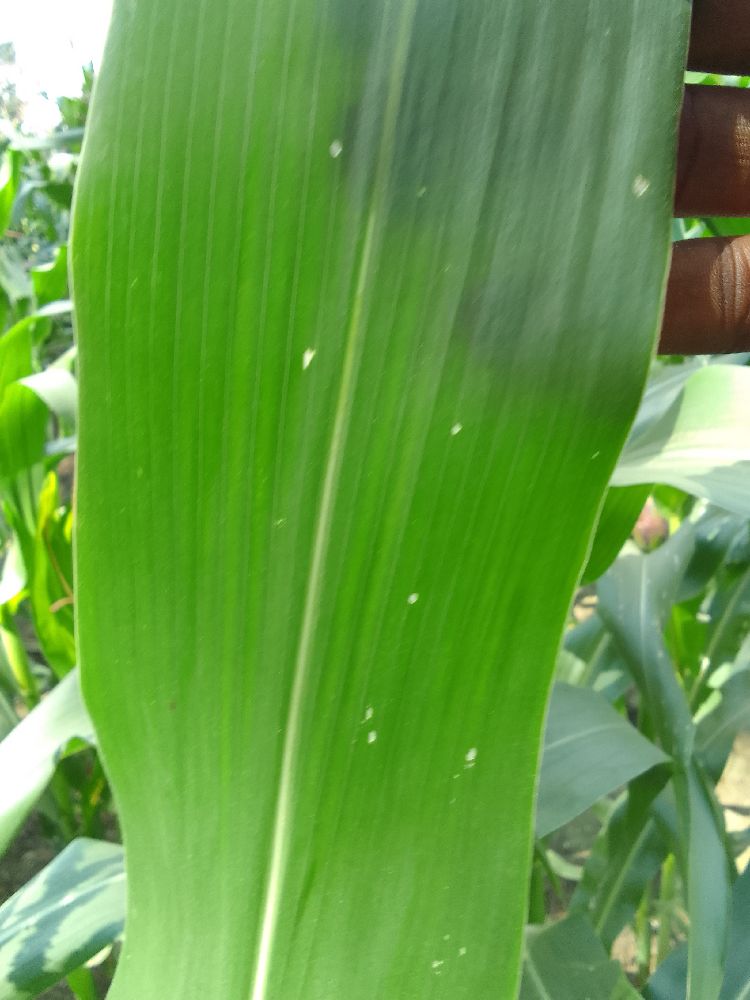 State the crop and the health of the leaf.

maize, healthy
